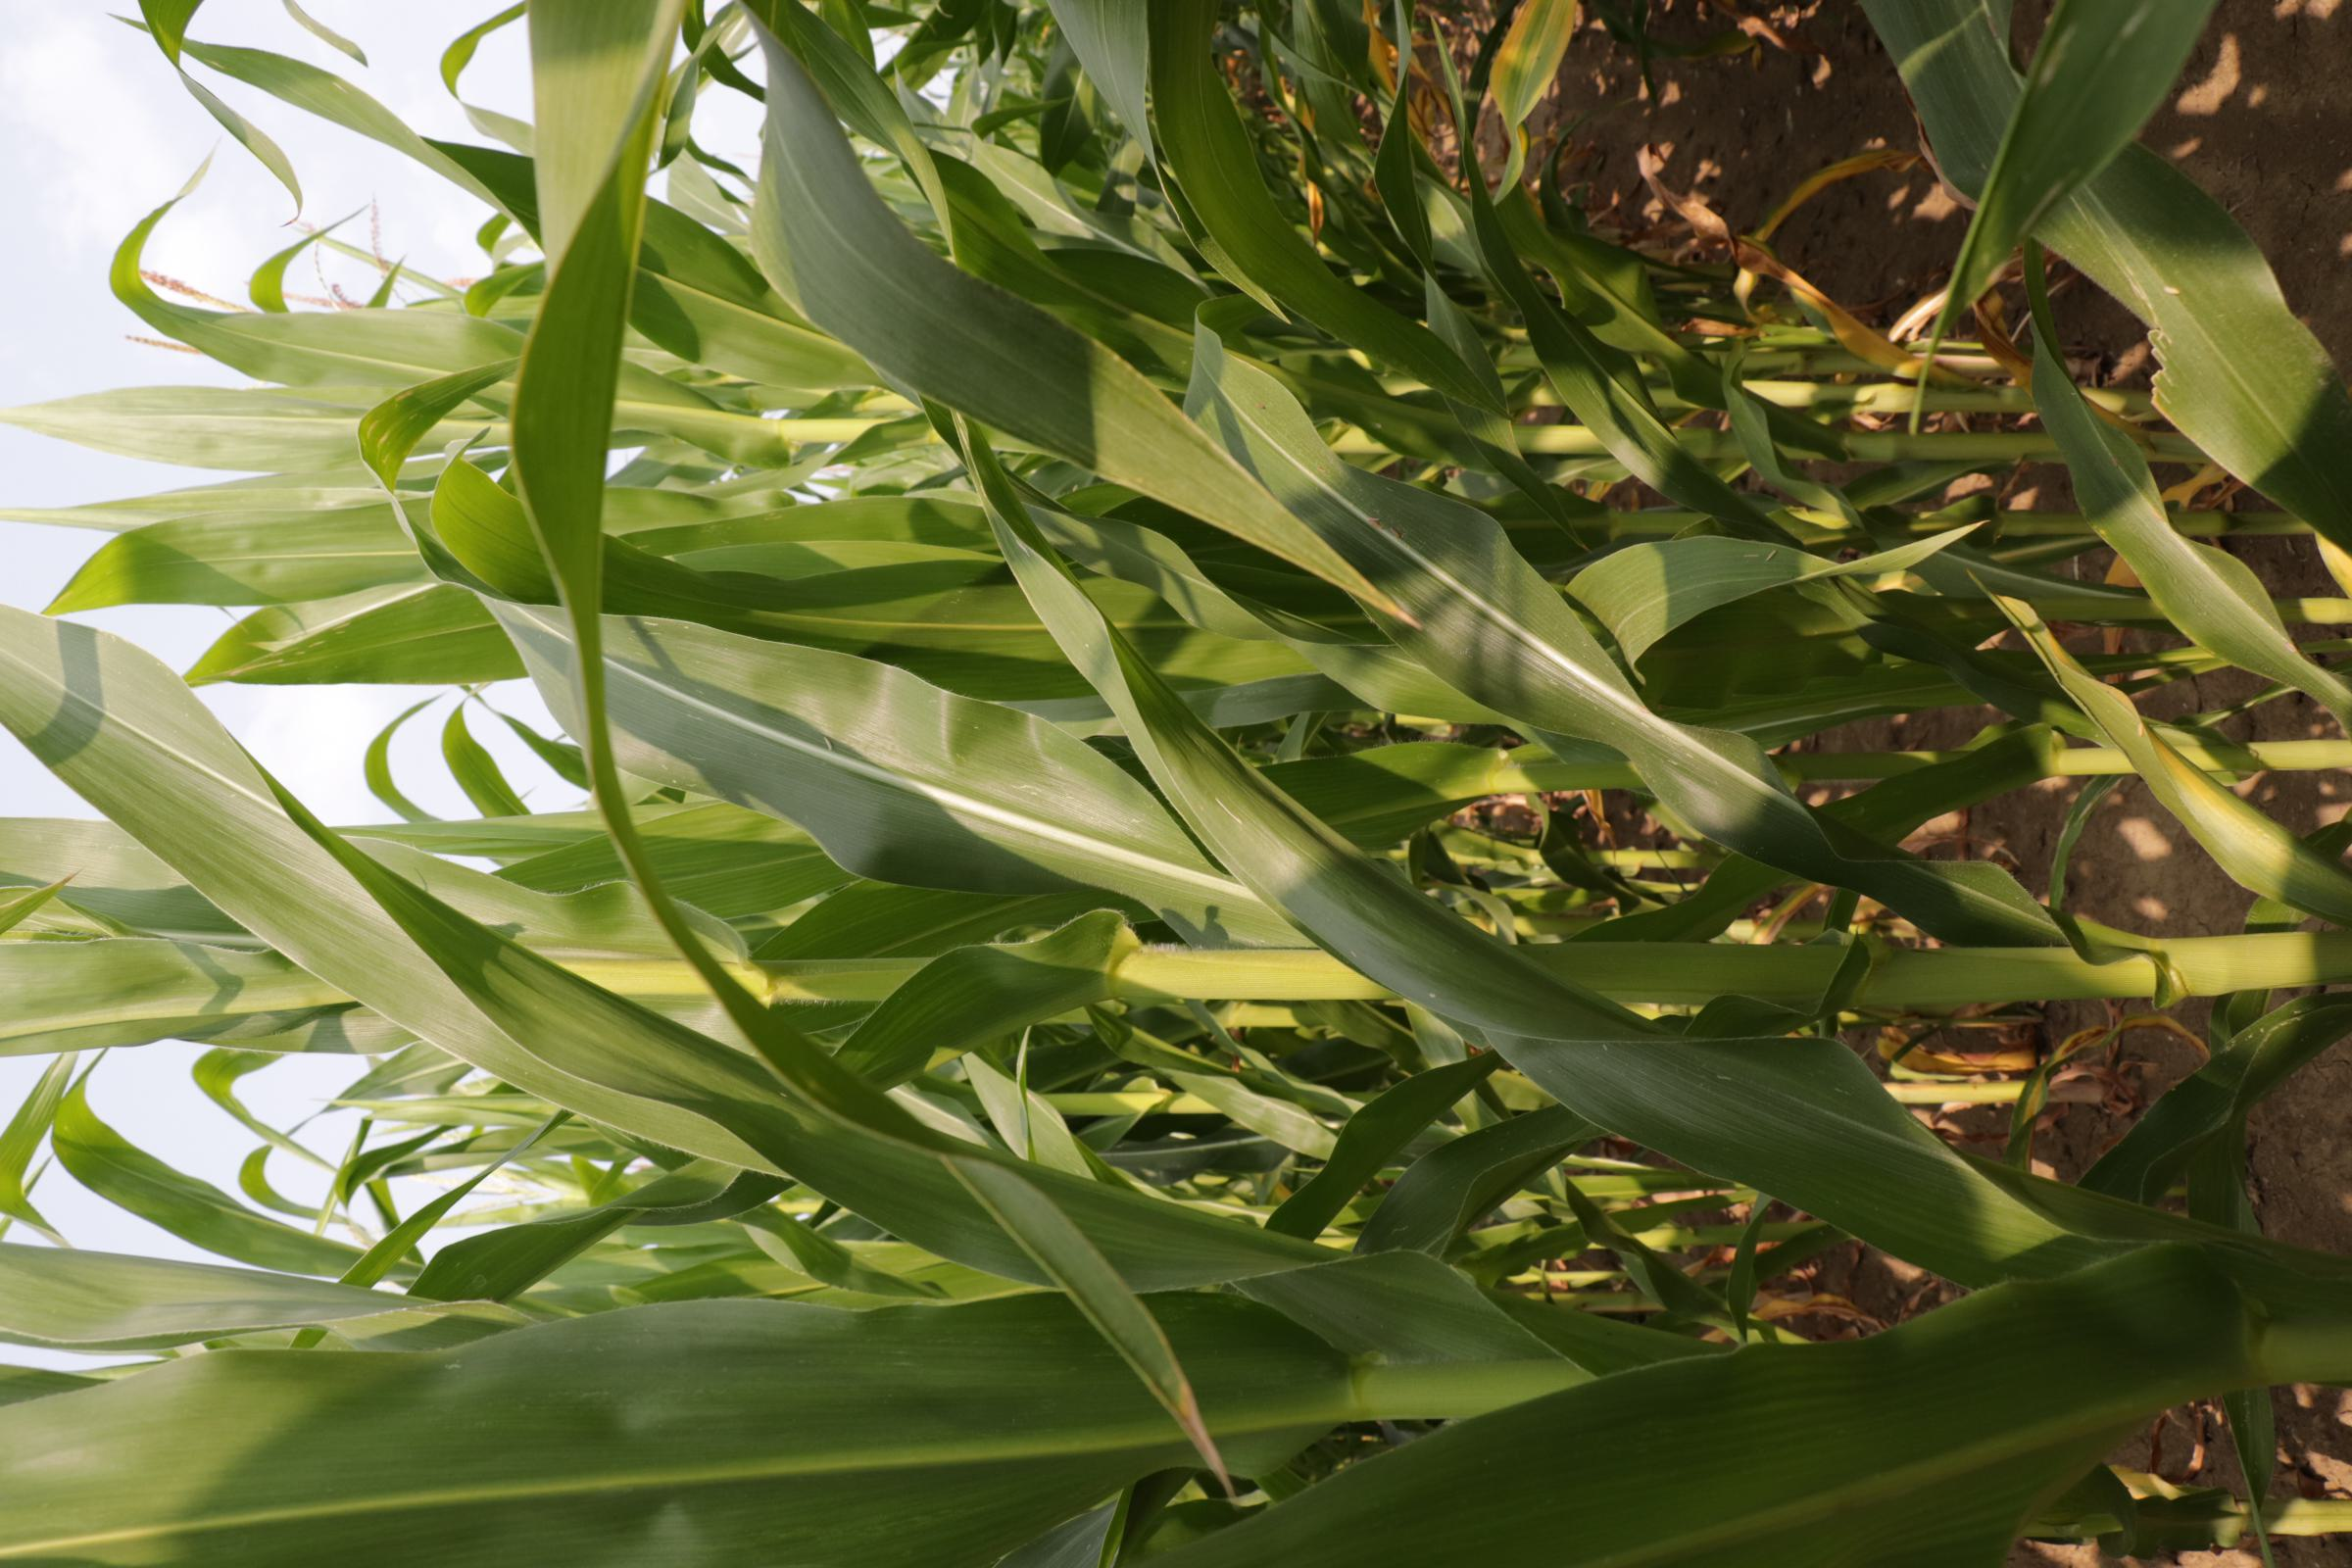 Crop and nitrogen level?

maize, full nitrogen fertilisation
